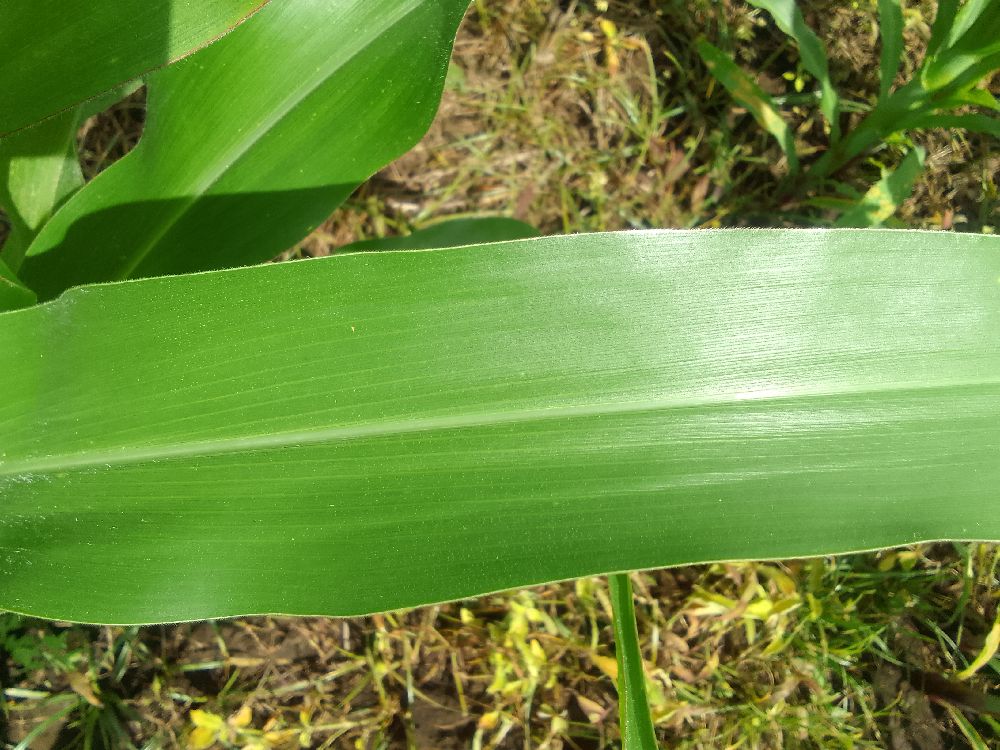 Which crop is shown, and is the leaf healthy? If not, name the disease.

maize, healthy
